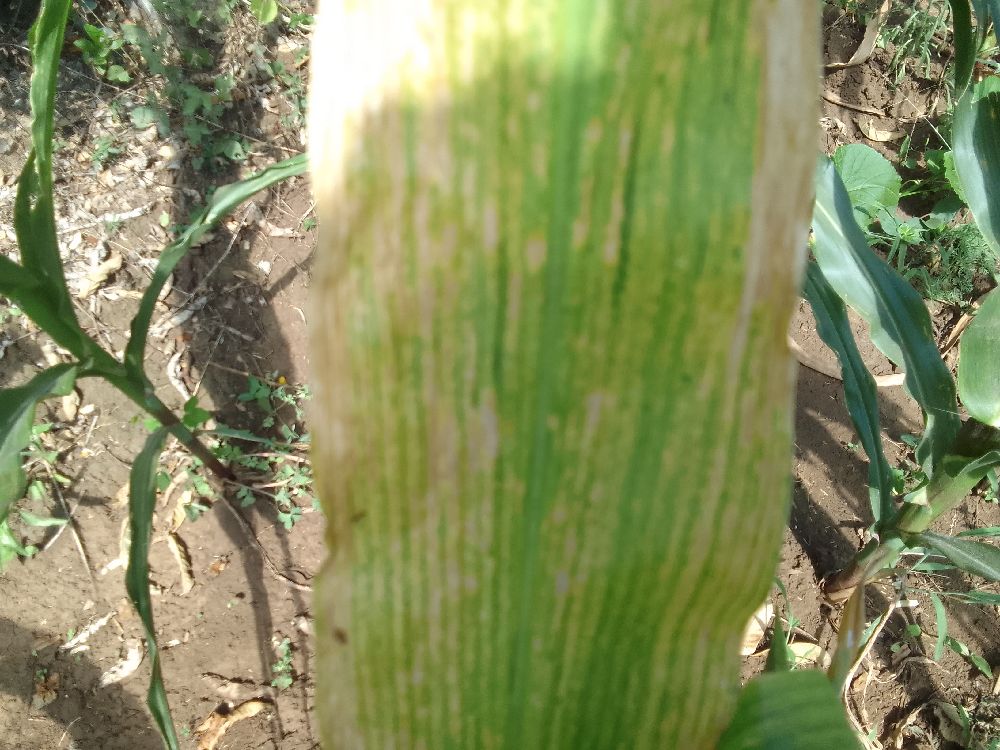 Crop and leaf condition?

maize, maize lethal necrosis
